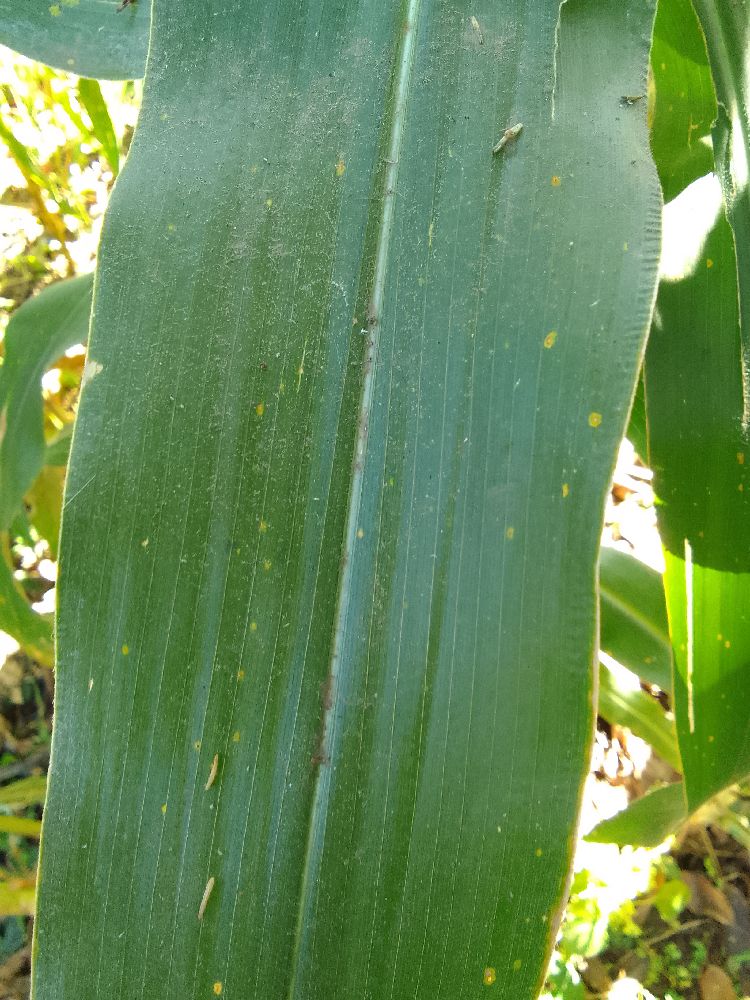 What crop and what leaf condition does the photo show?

maize, healthy
